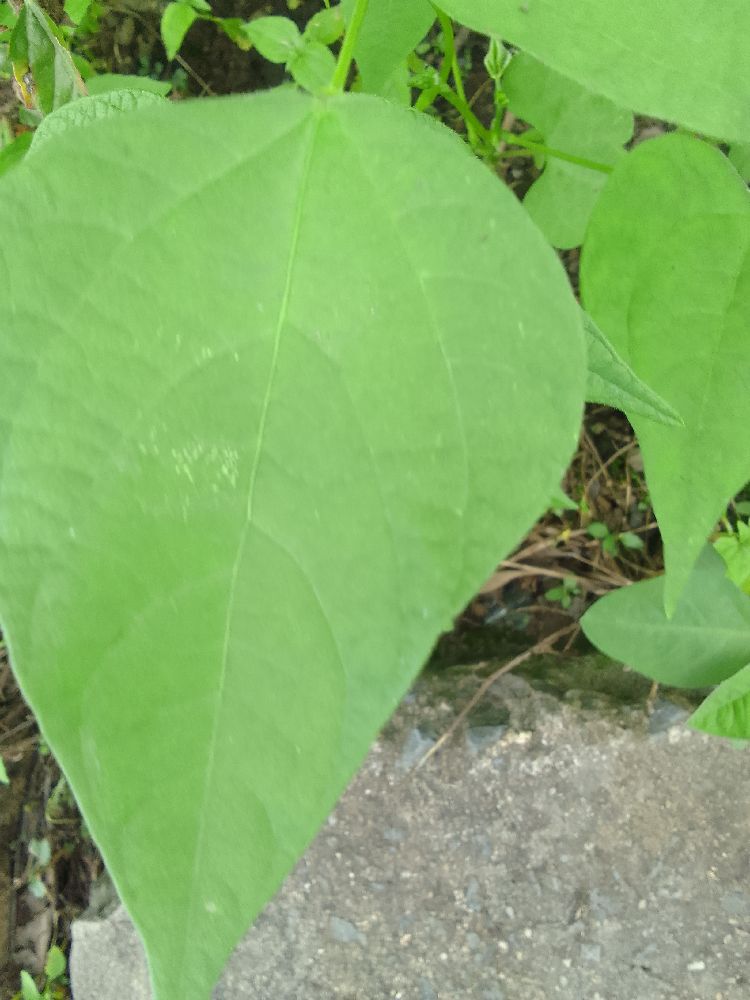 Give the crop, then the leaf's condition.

common bean, healthy
